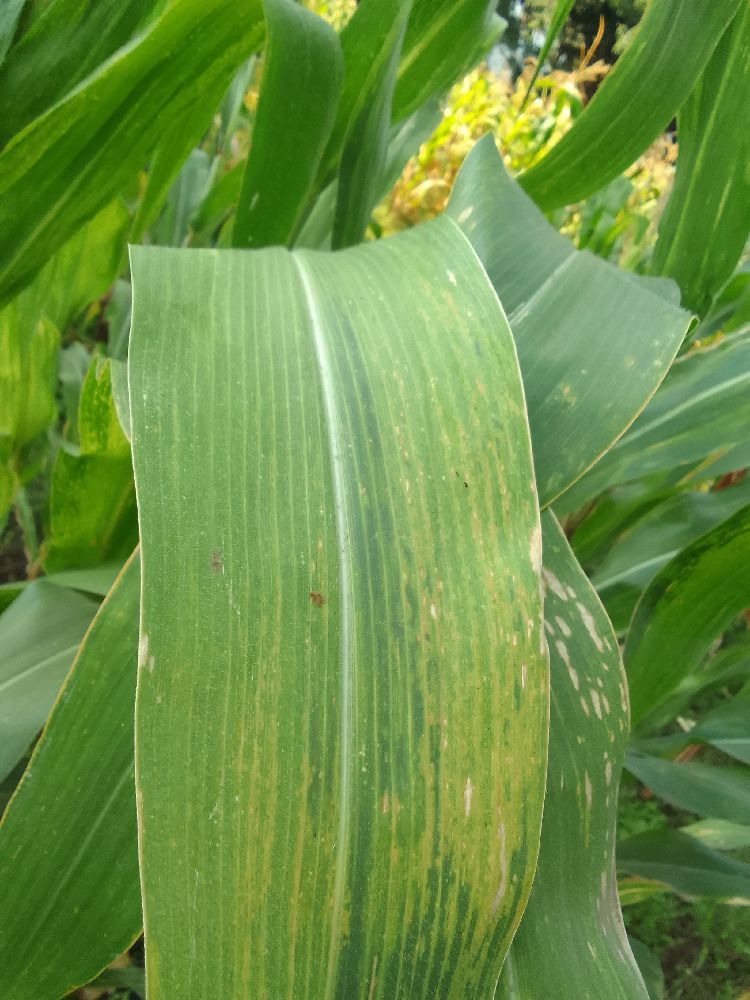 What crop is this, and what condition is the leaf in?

maize, maize lethal necrosis
